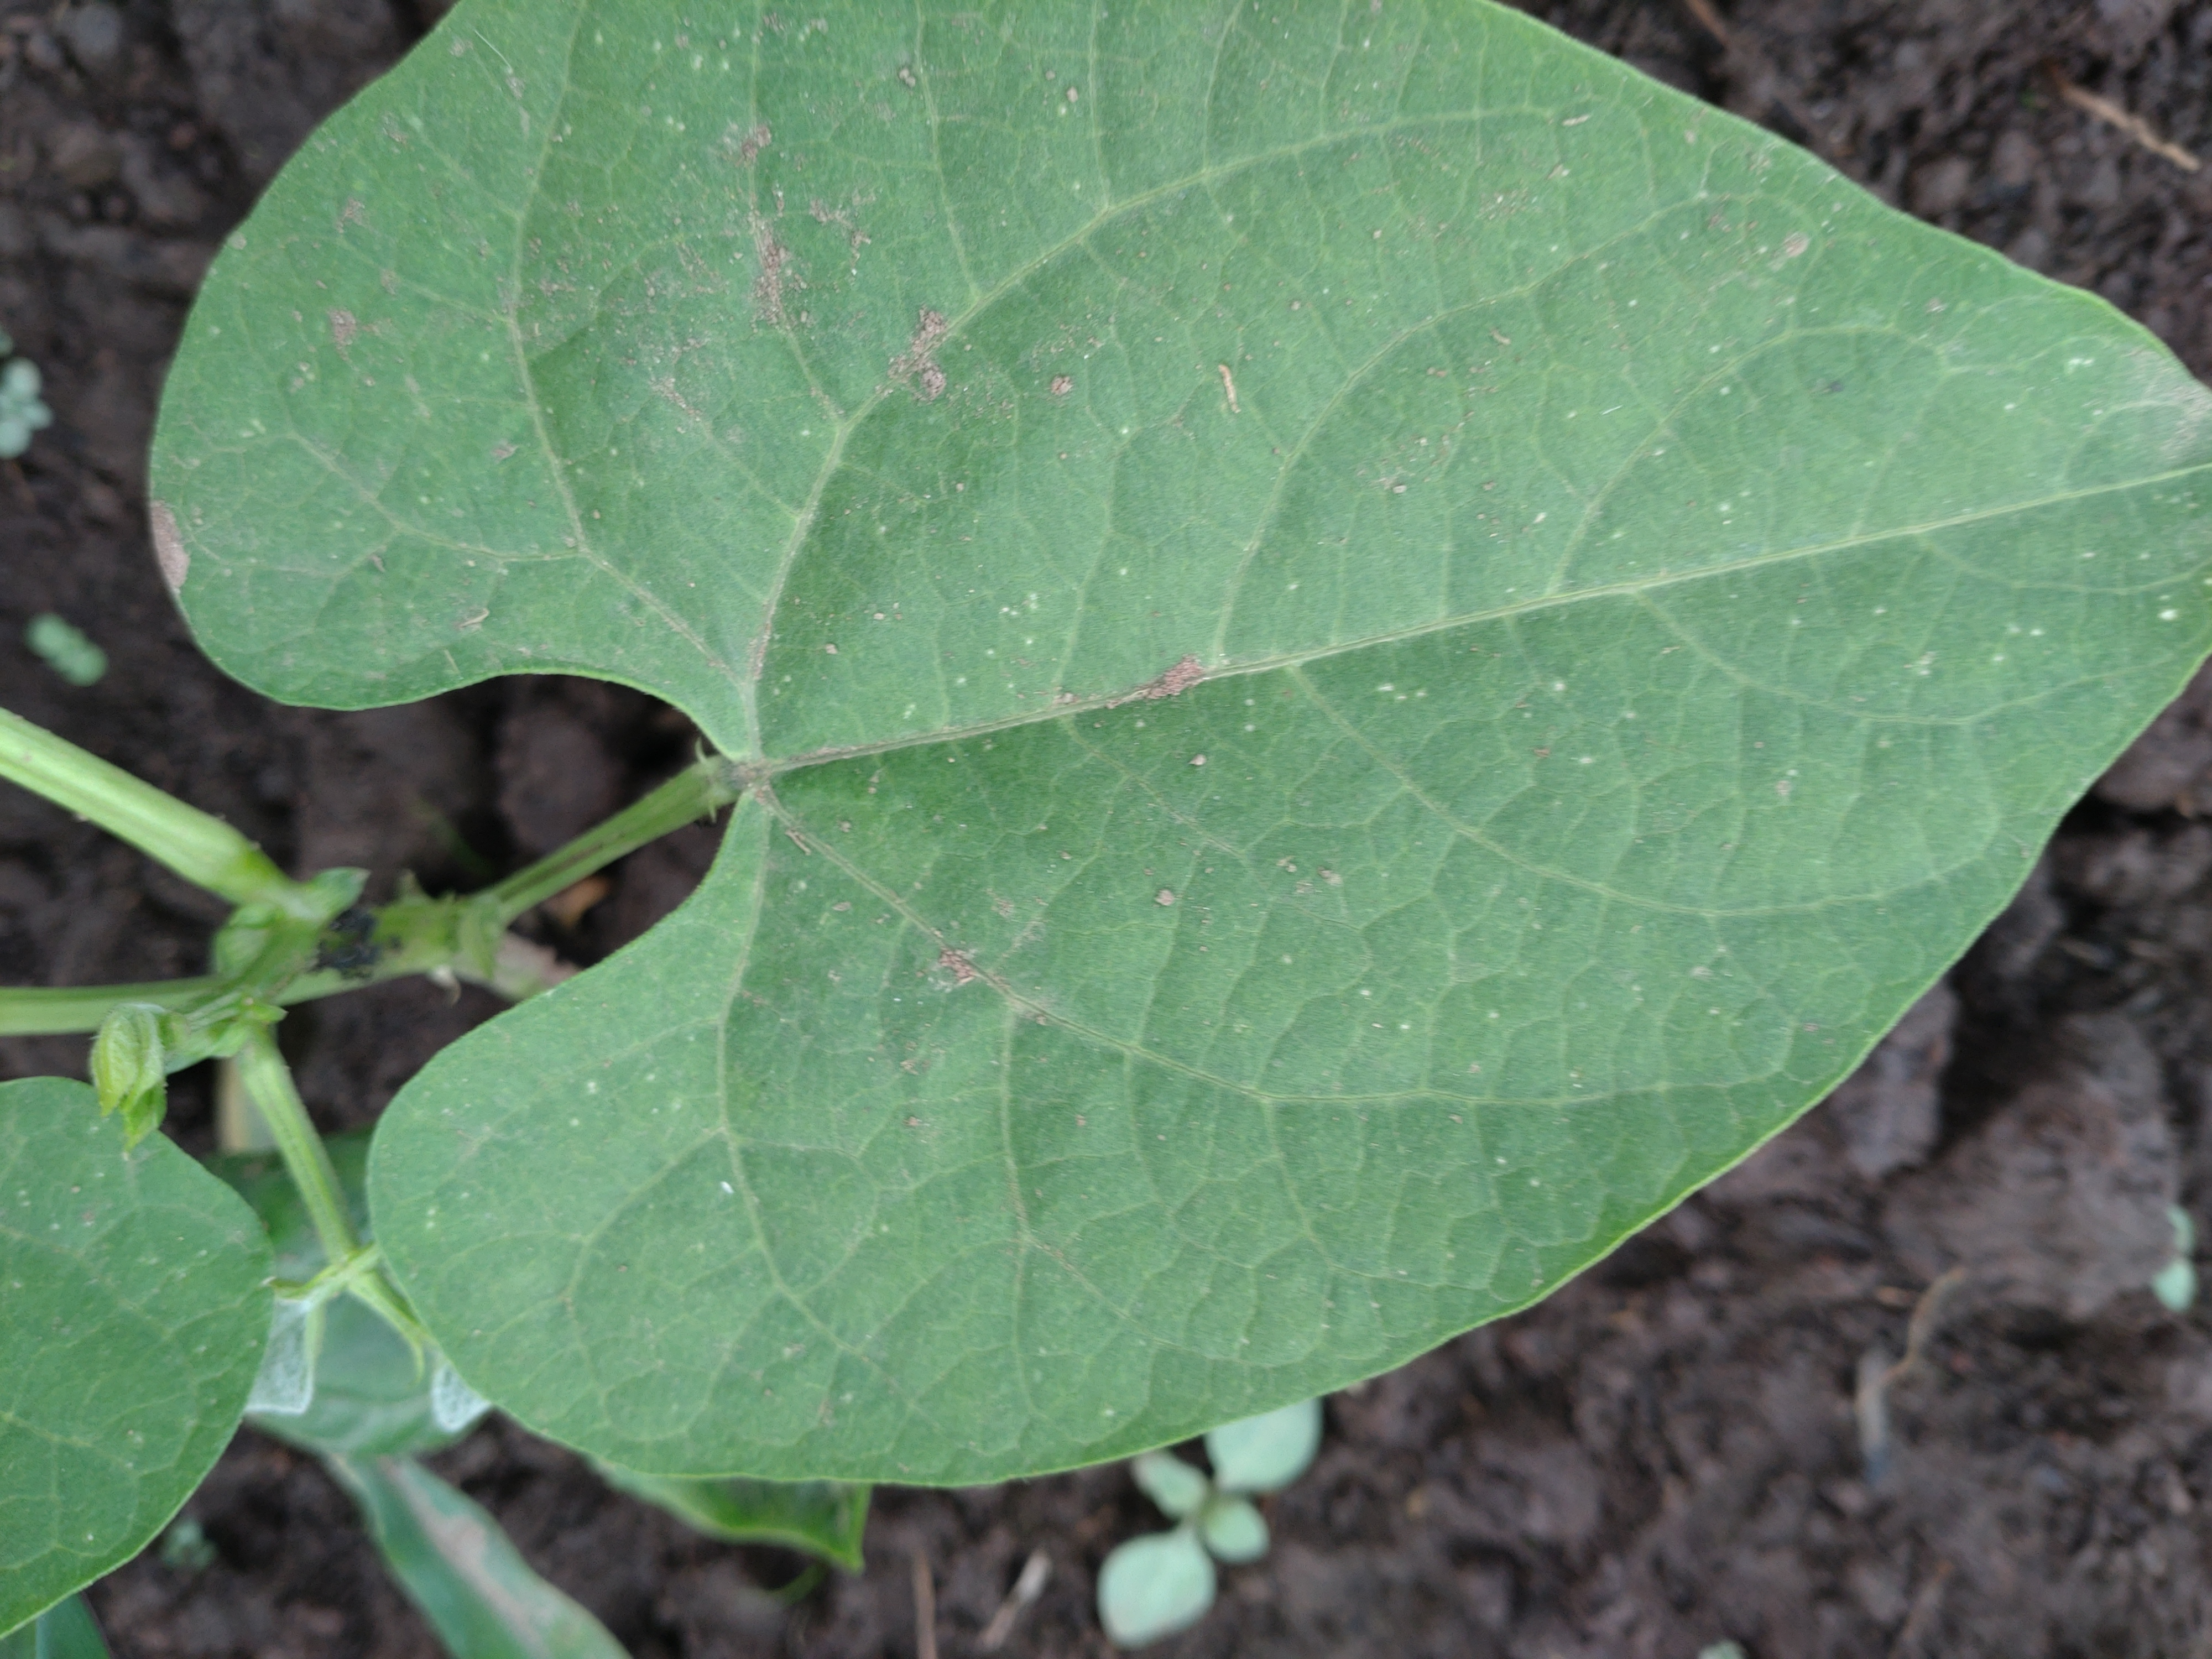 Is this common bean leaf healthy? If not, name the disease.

healthy
